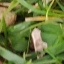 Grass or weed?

grass
